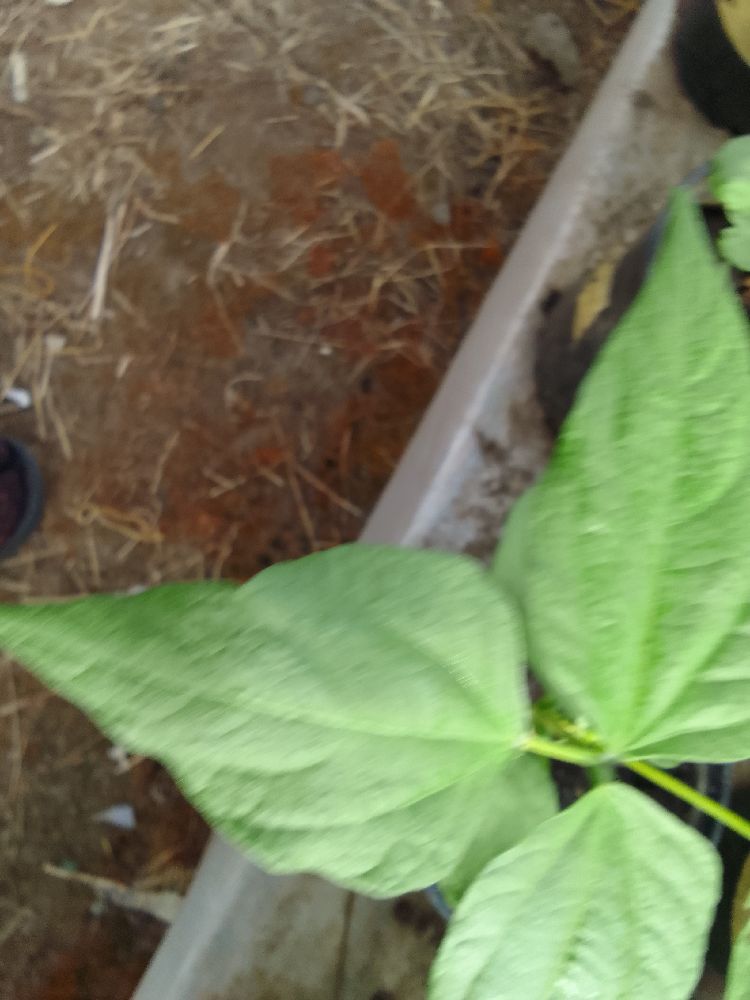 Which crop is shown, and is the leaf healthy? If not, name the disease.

common bean, healthy
